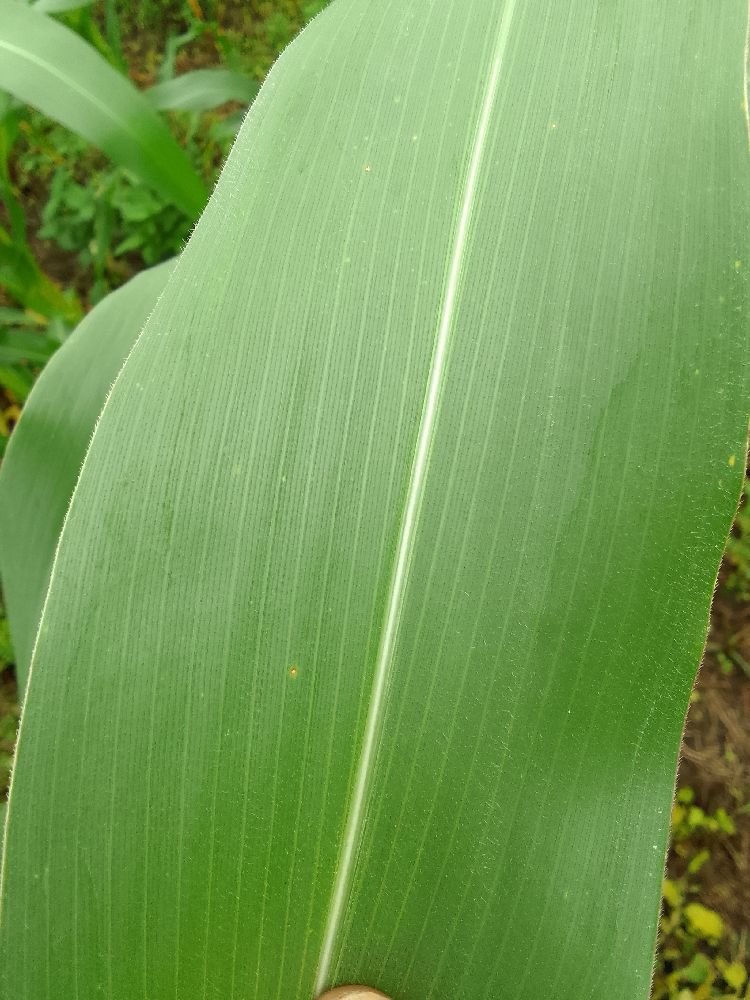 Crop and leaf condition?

maize, healthy
